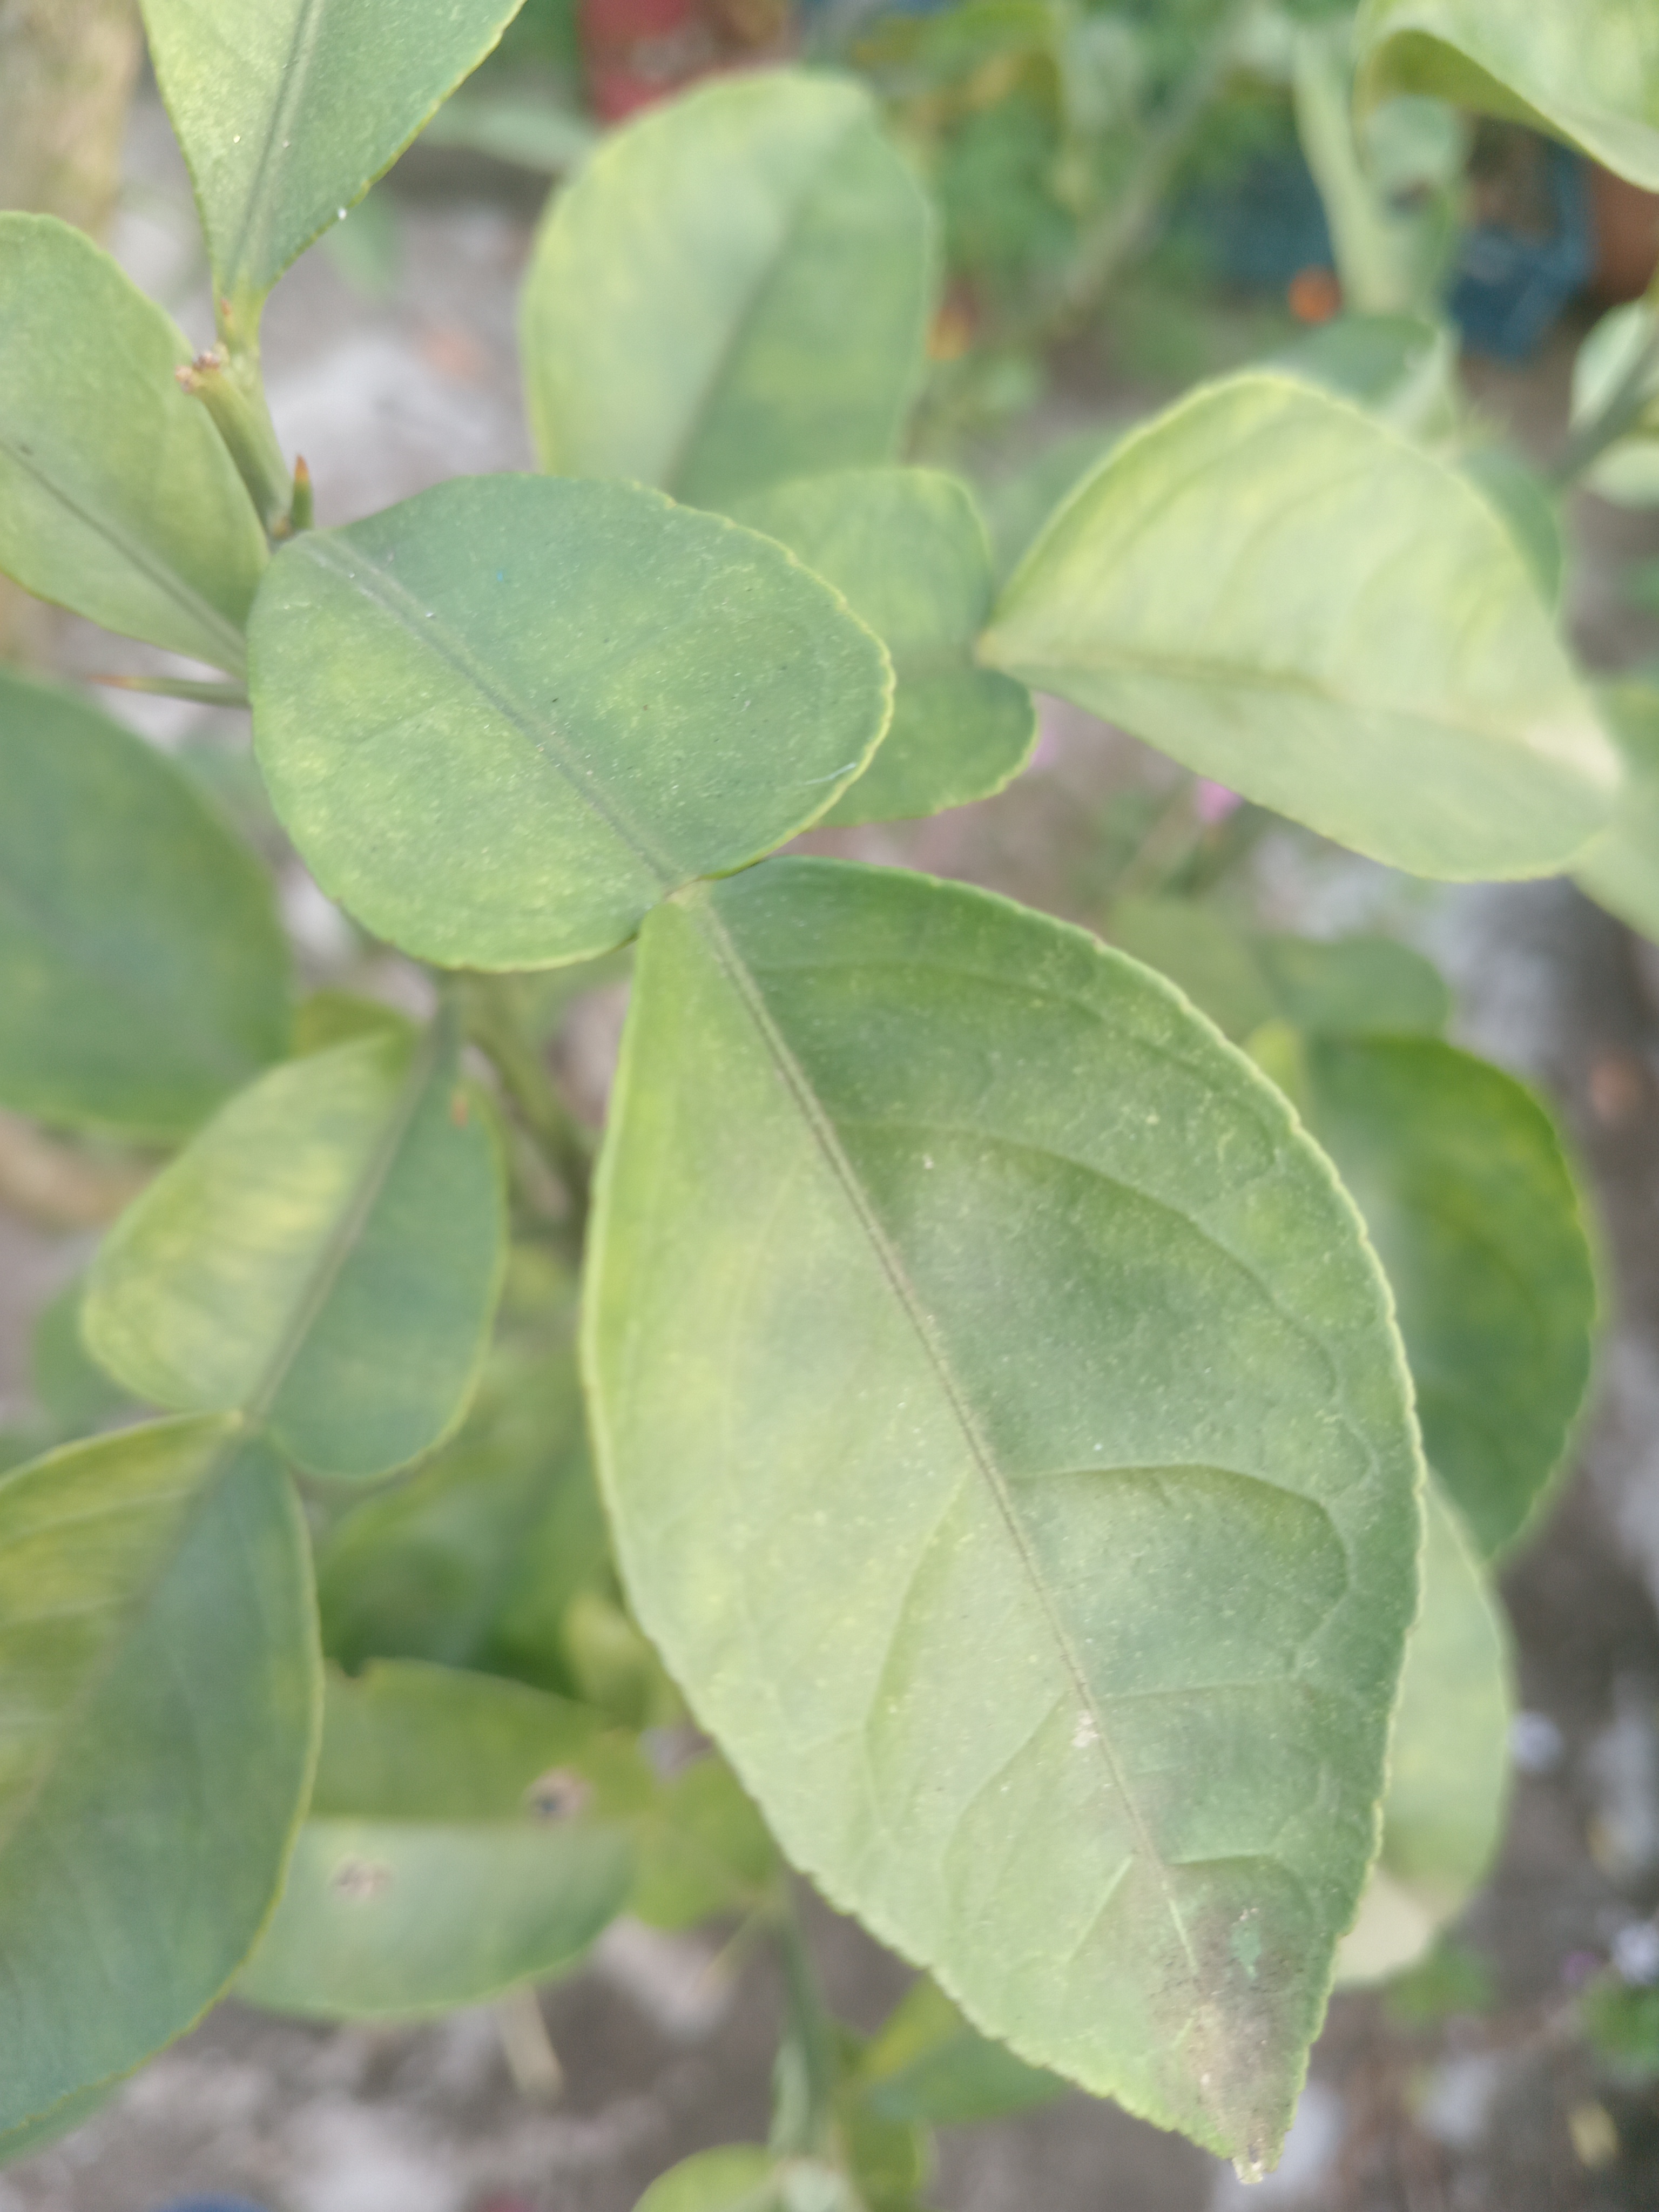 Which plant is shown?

lemon
